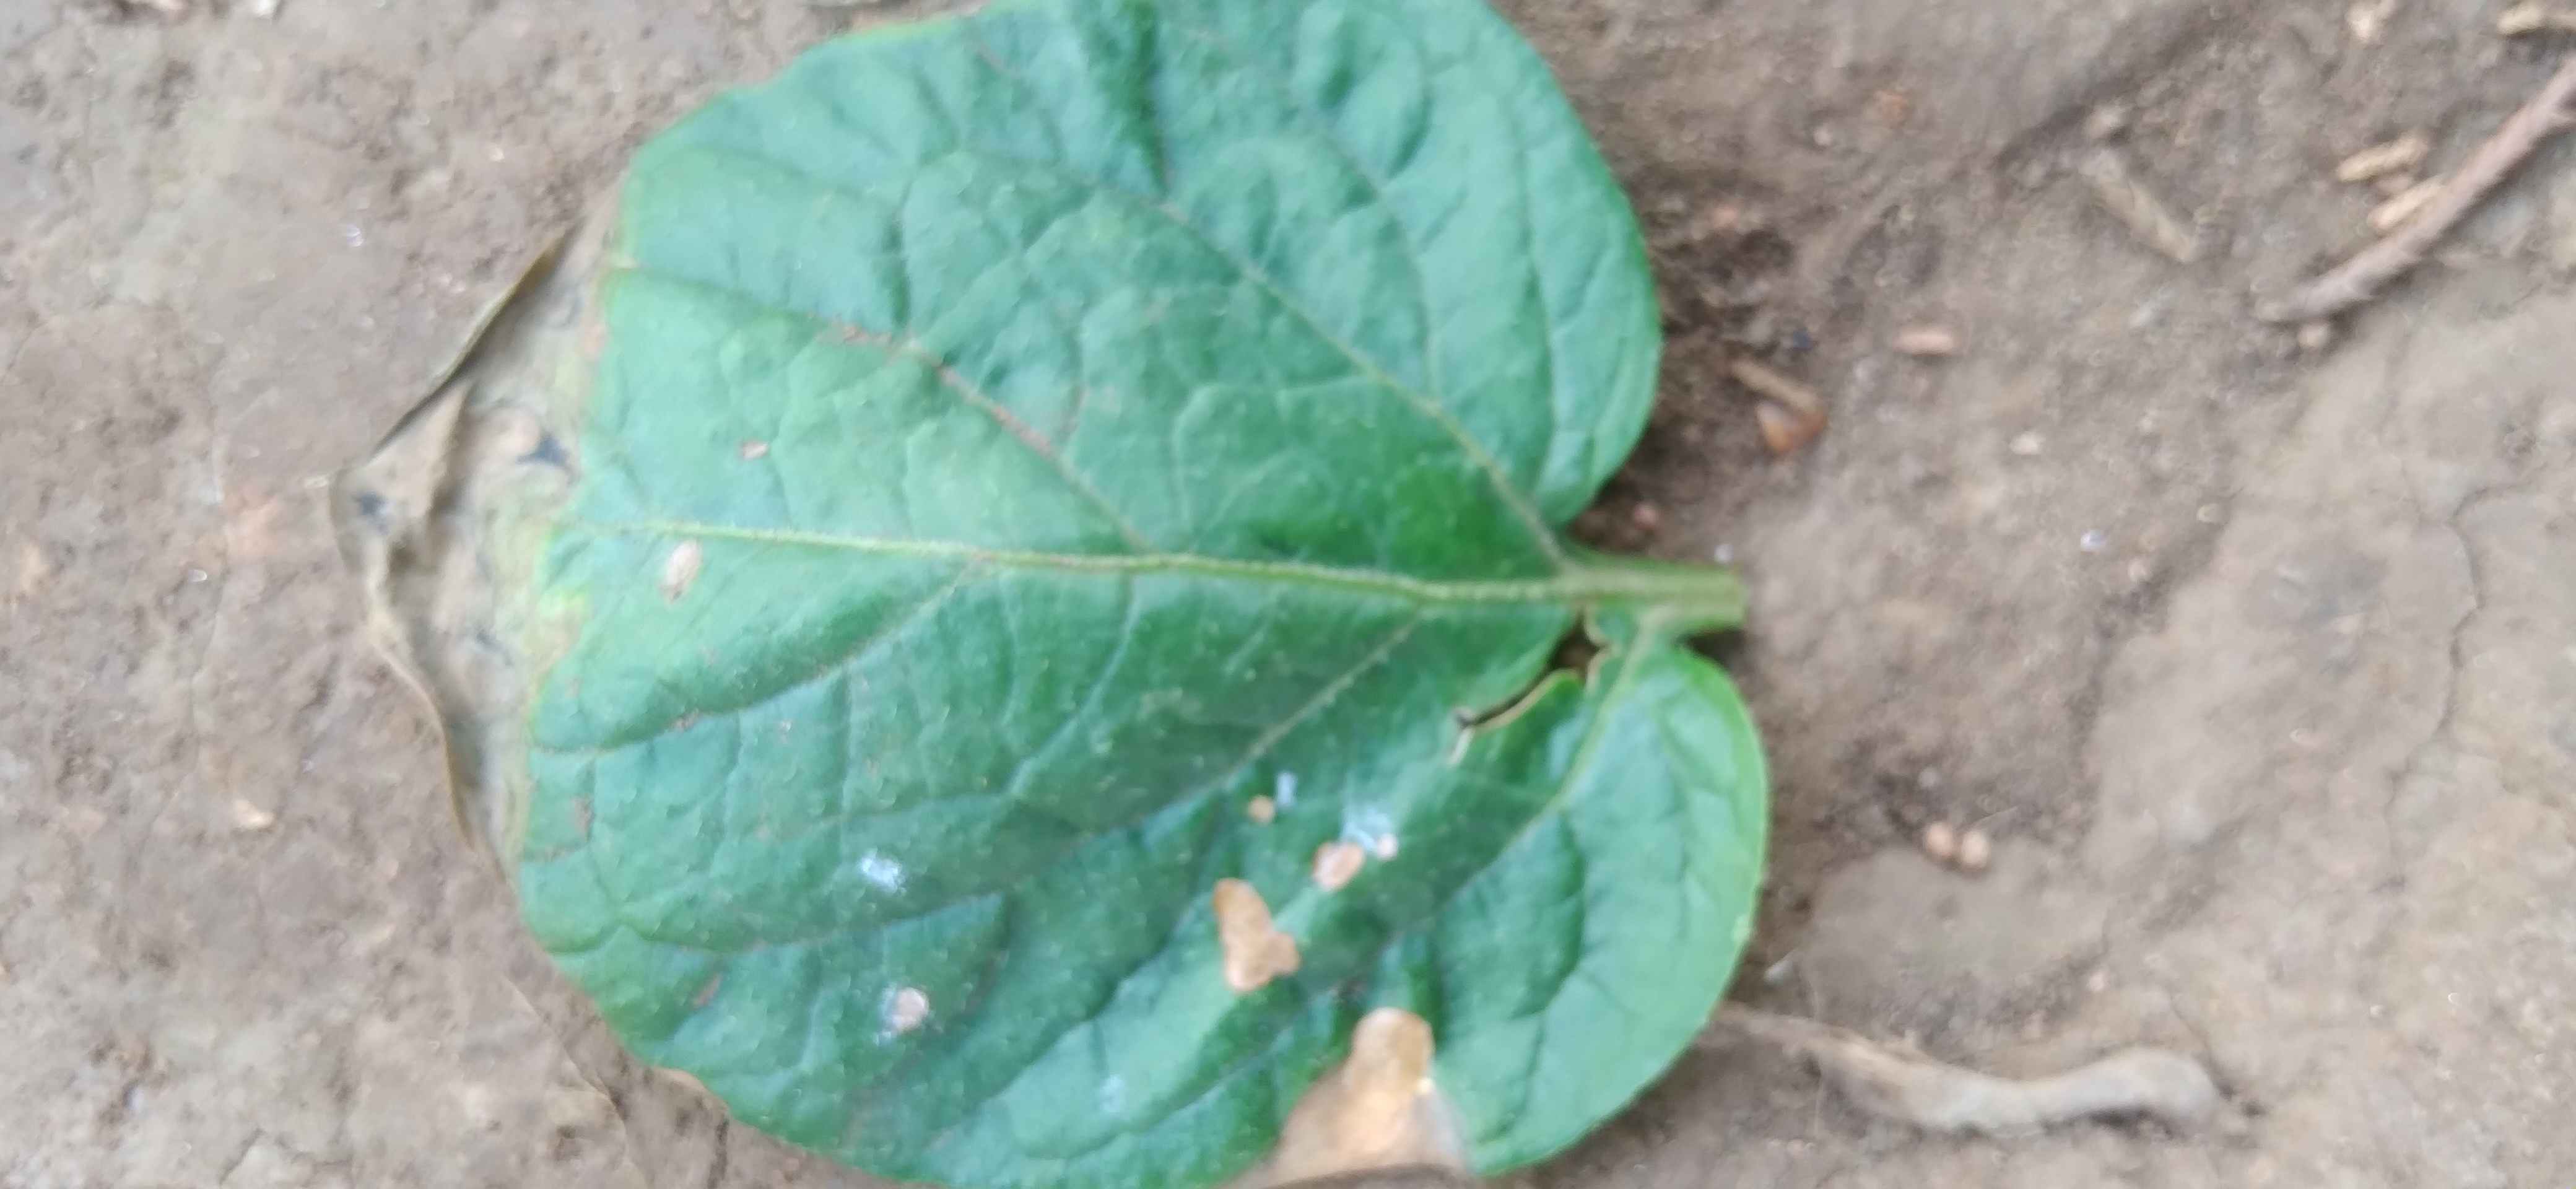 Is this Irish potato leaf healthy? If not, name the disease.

early blight
